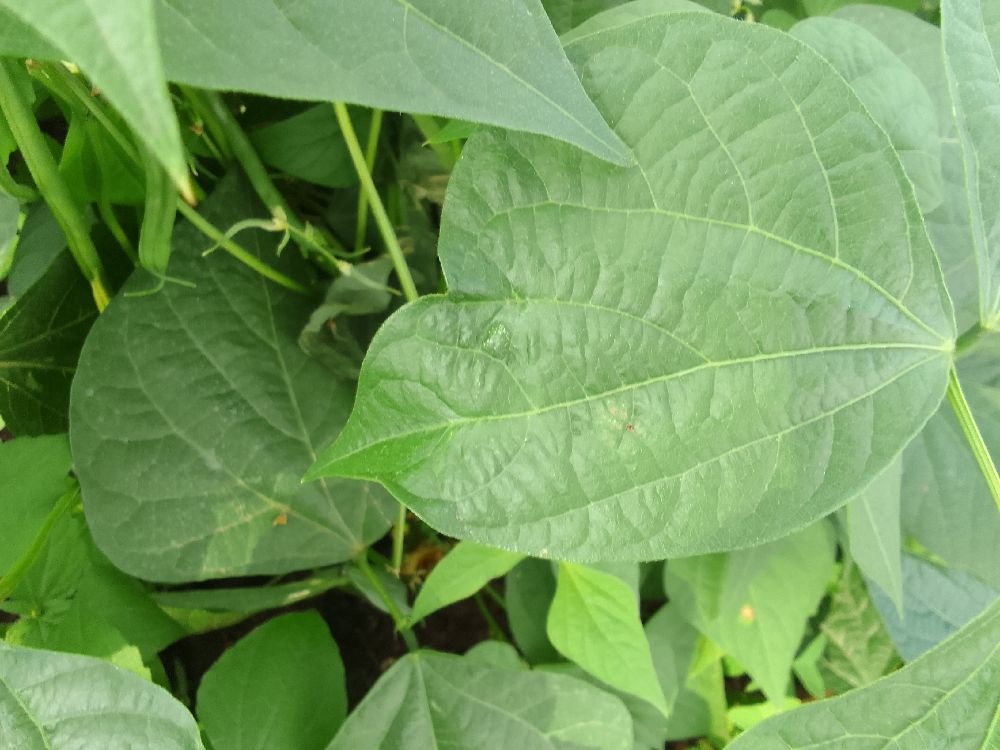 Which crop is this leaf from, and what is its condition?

common bean, healthy
